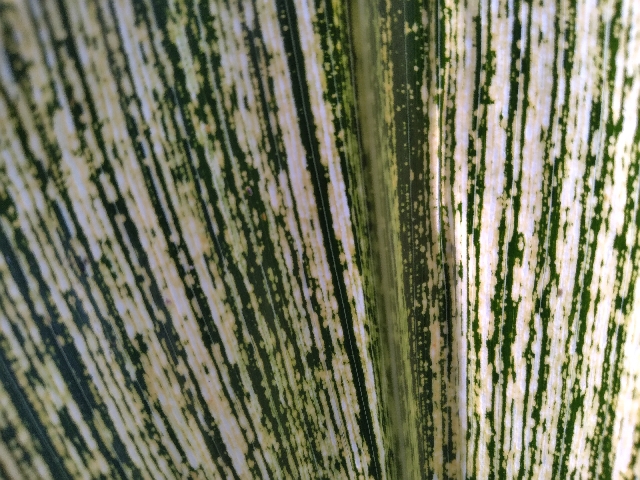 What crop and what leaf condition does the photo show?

maize, maize streak virus
